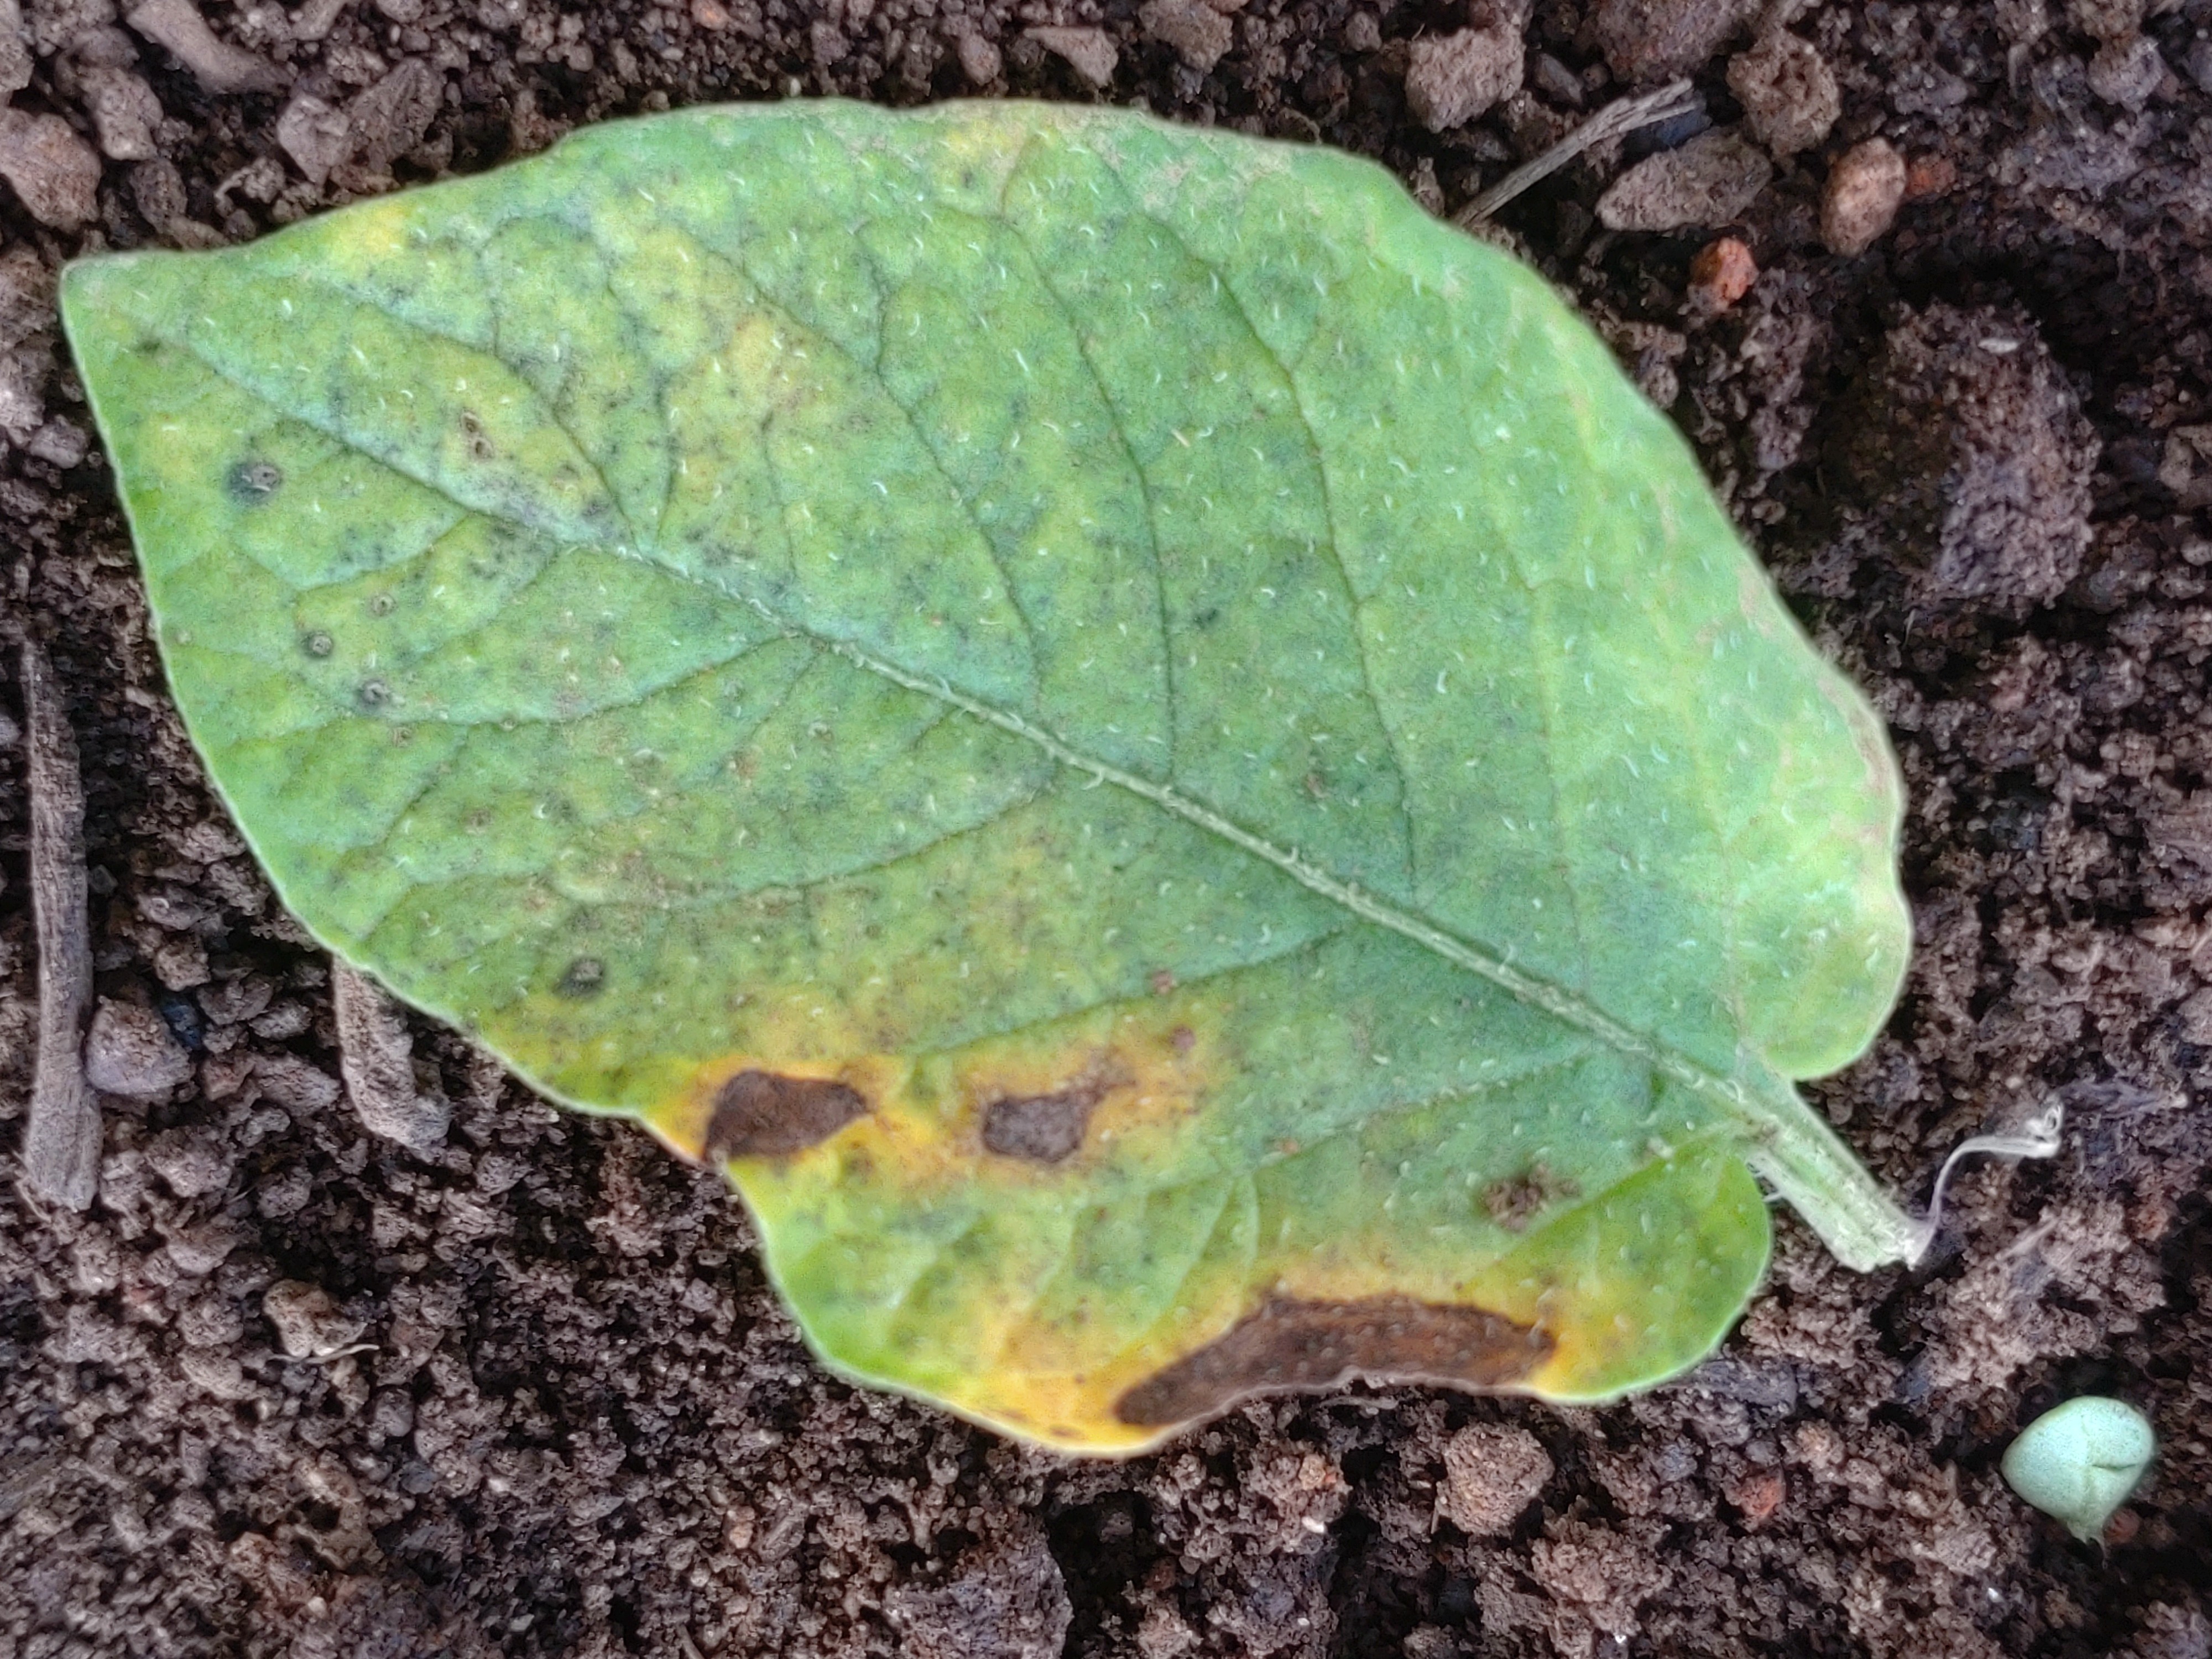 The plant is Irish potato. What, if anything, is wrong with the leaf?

late blight
